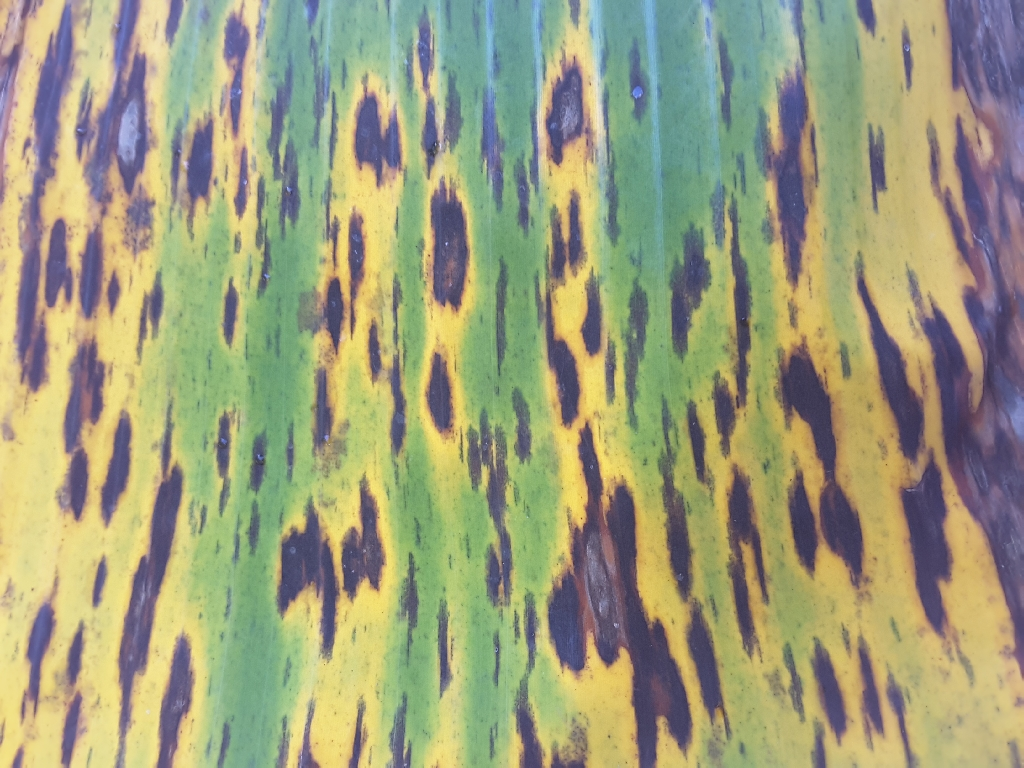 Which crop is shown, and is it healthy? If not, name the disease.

banana, black sigatoka
